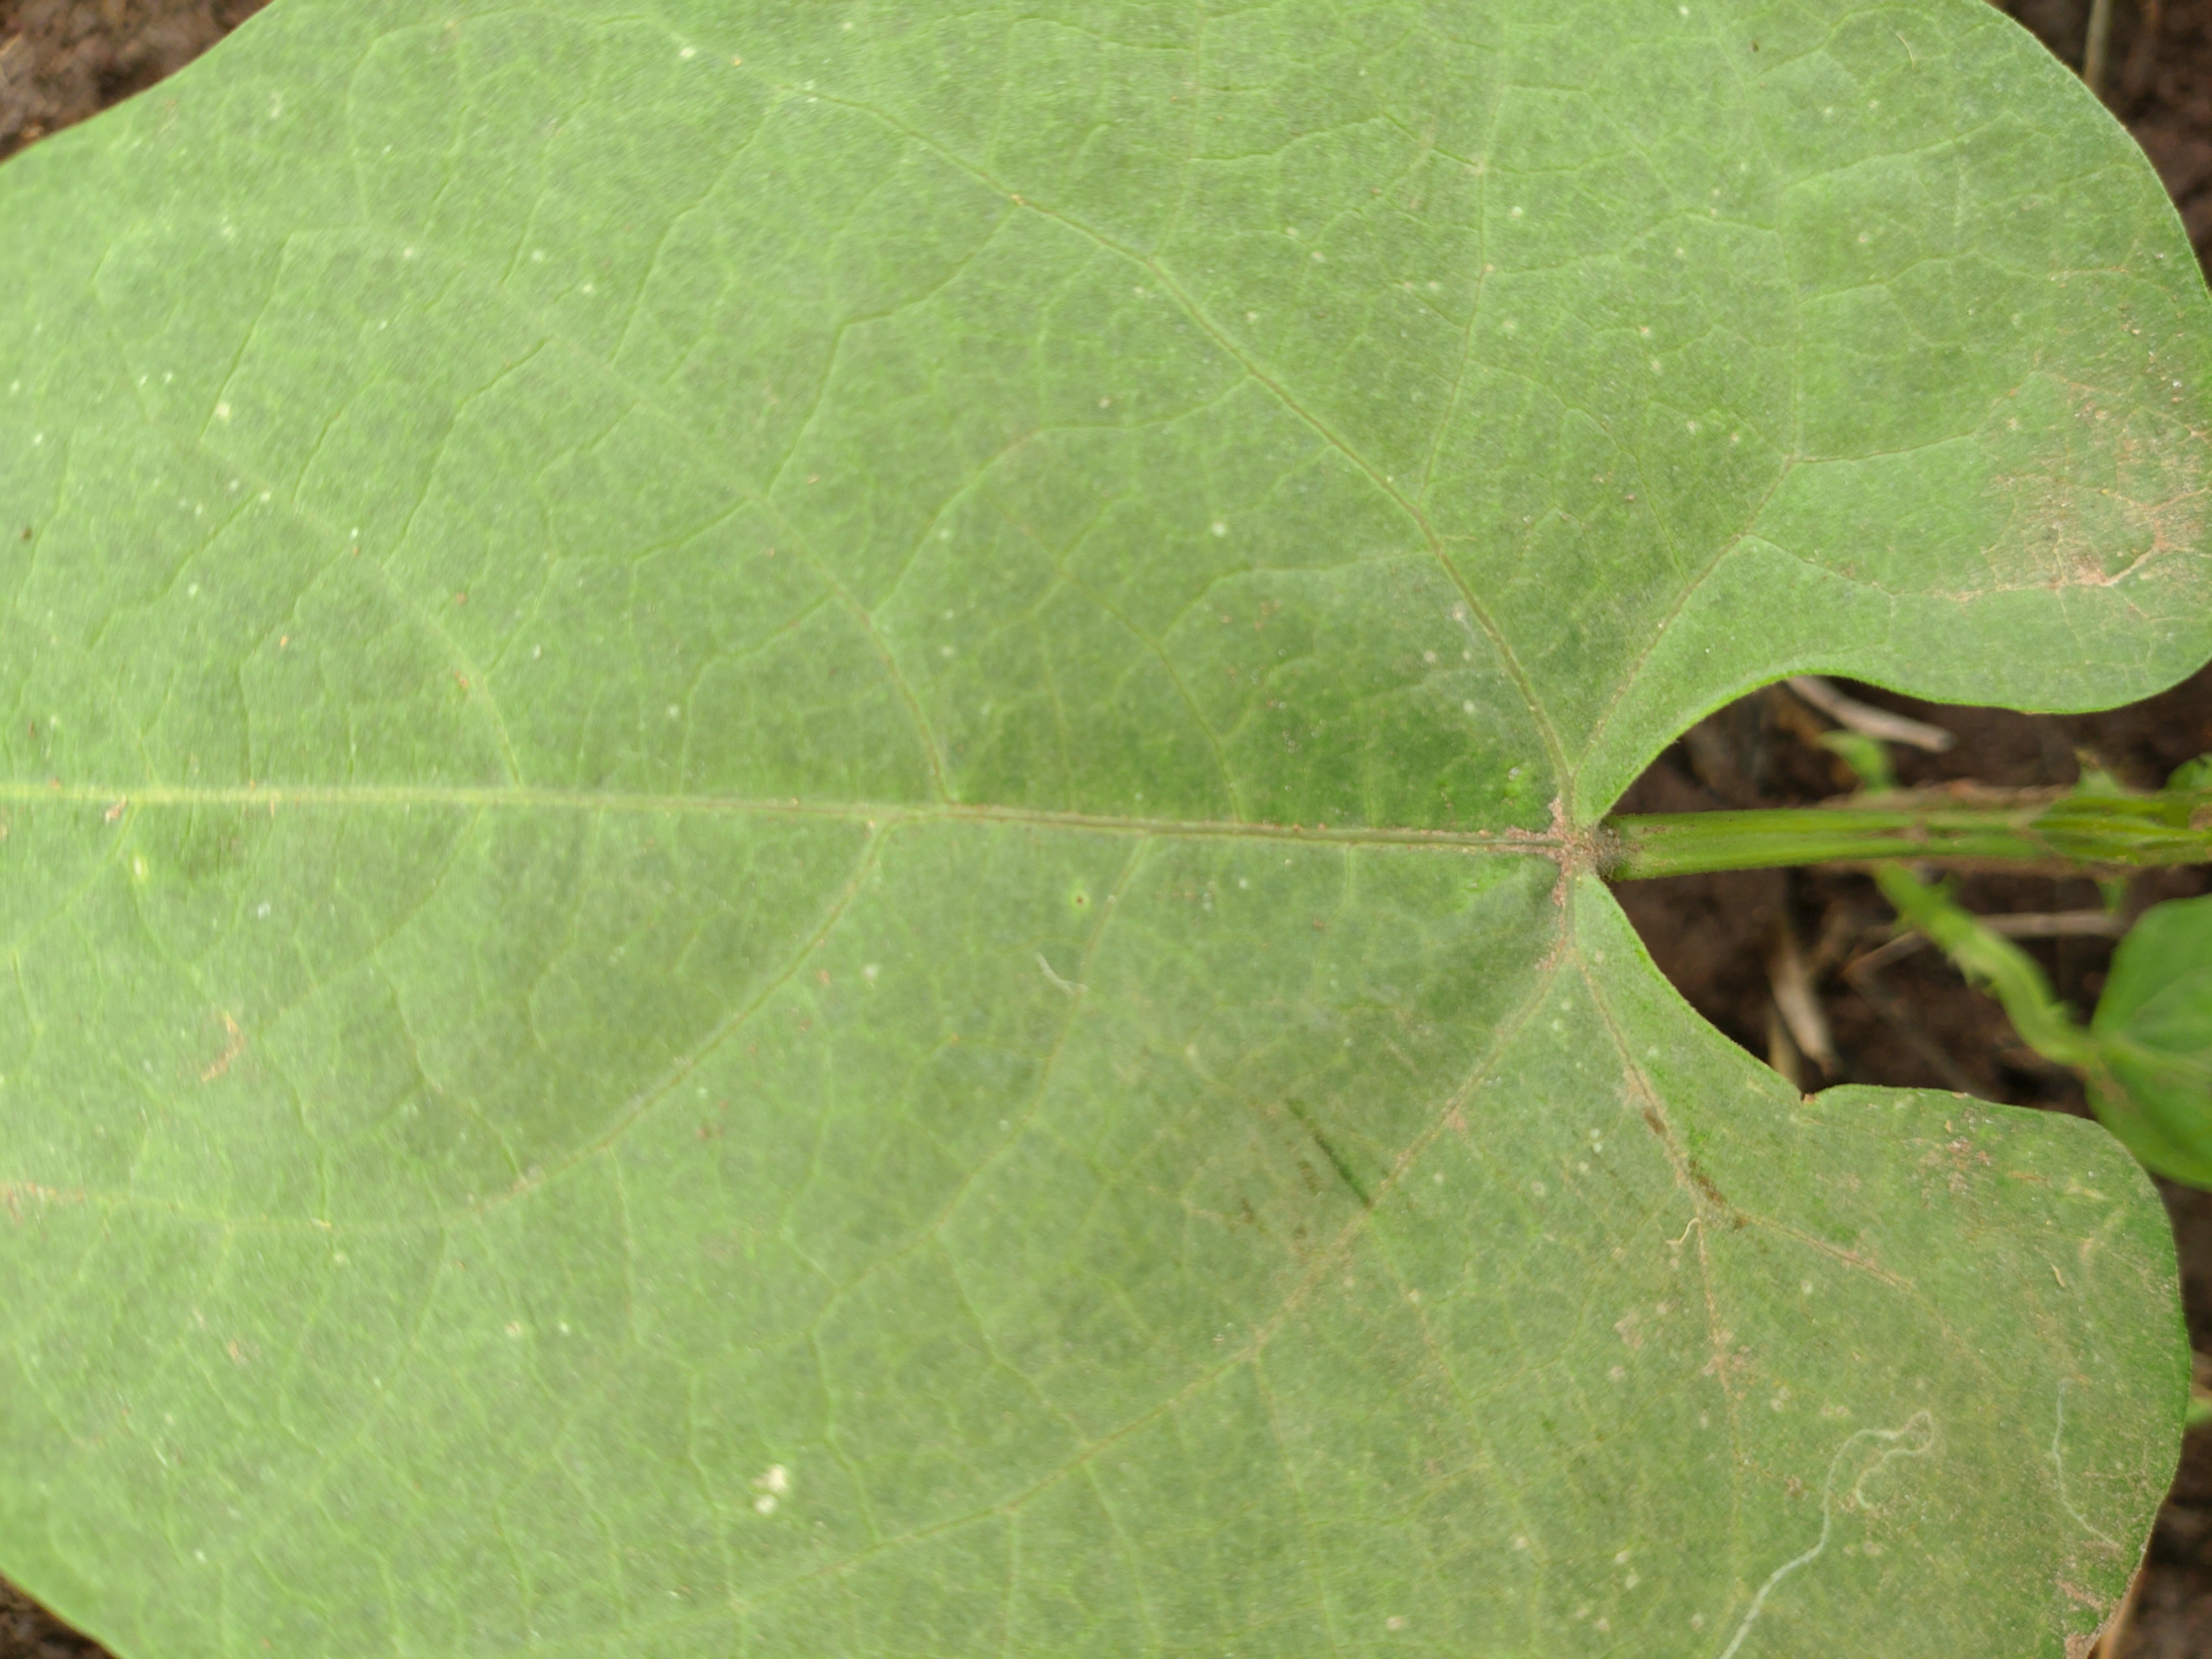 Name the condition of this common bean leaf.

healthy
